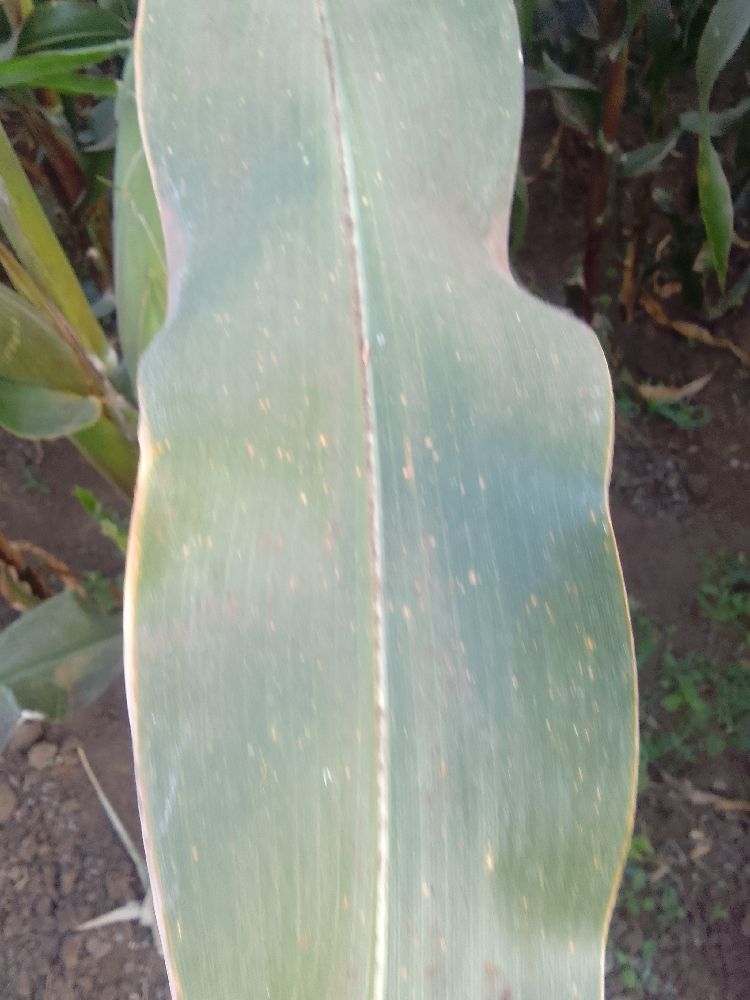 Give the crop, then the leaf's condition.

maize, healthy
